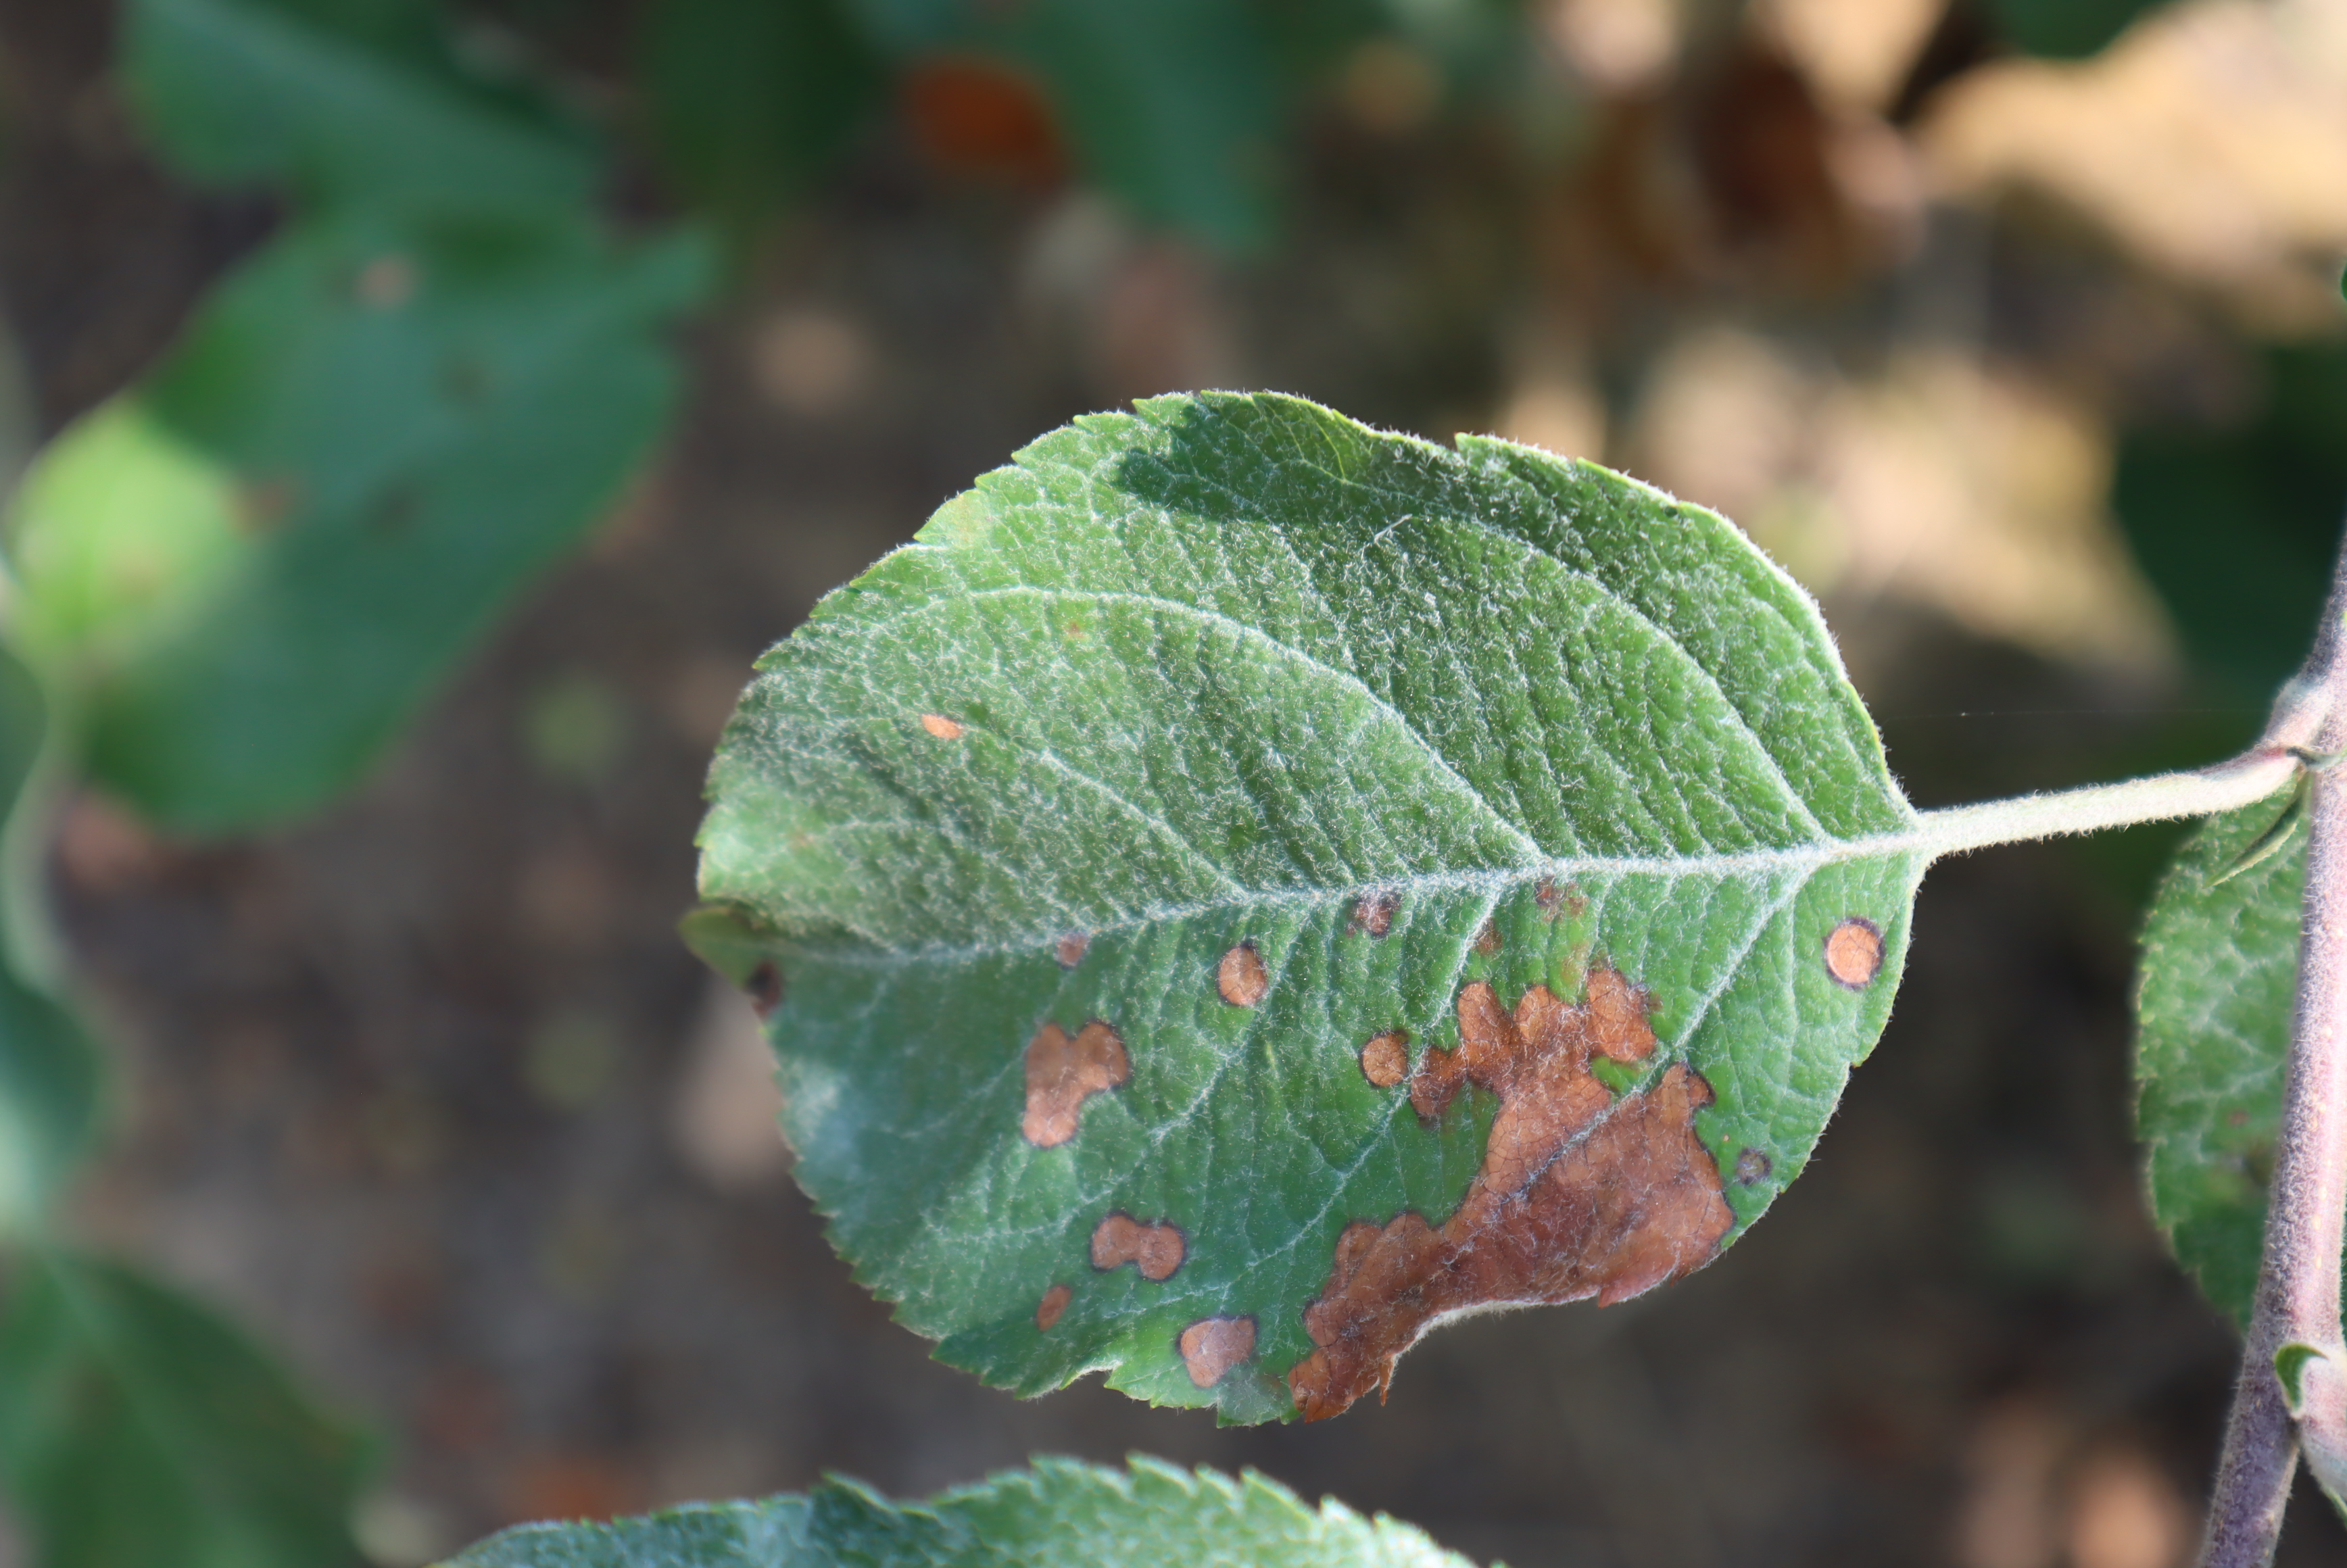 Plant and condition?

apple, alternaria, scab
